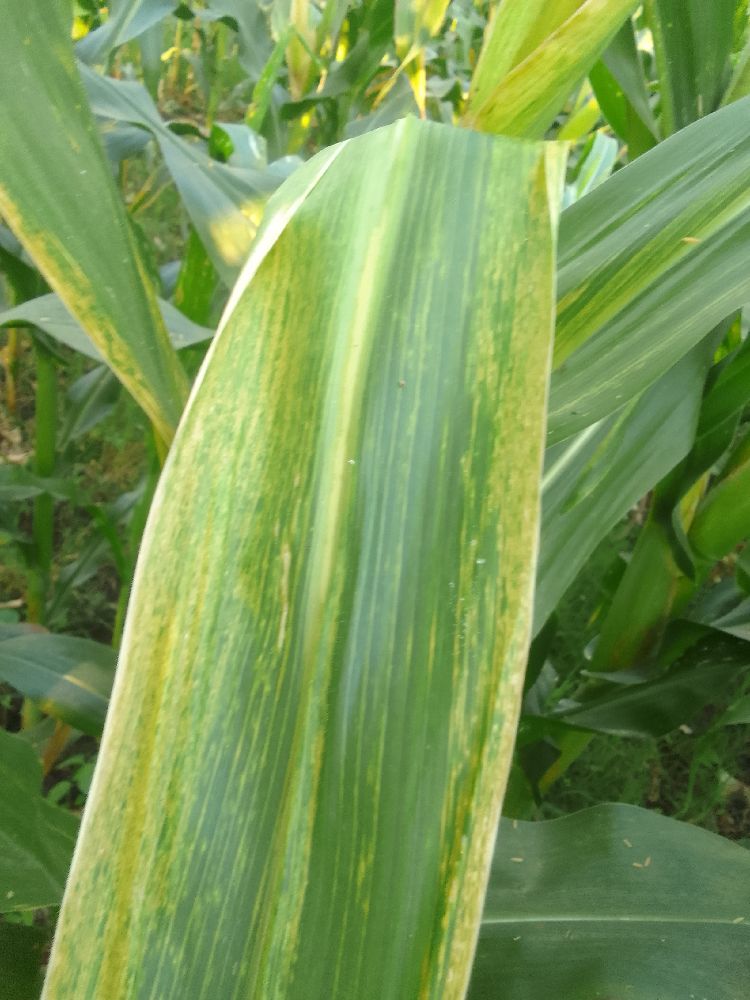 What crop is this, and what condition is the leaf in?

maize, maize lethal necrosis
